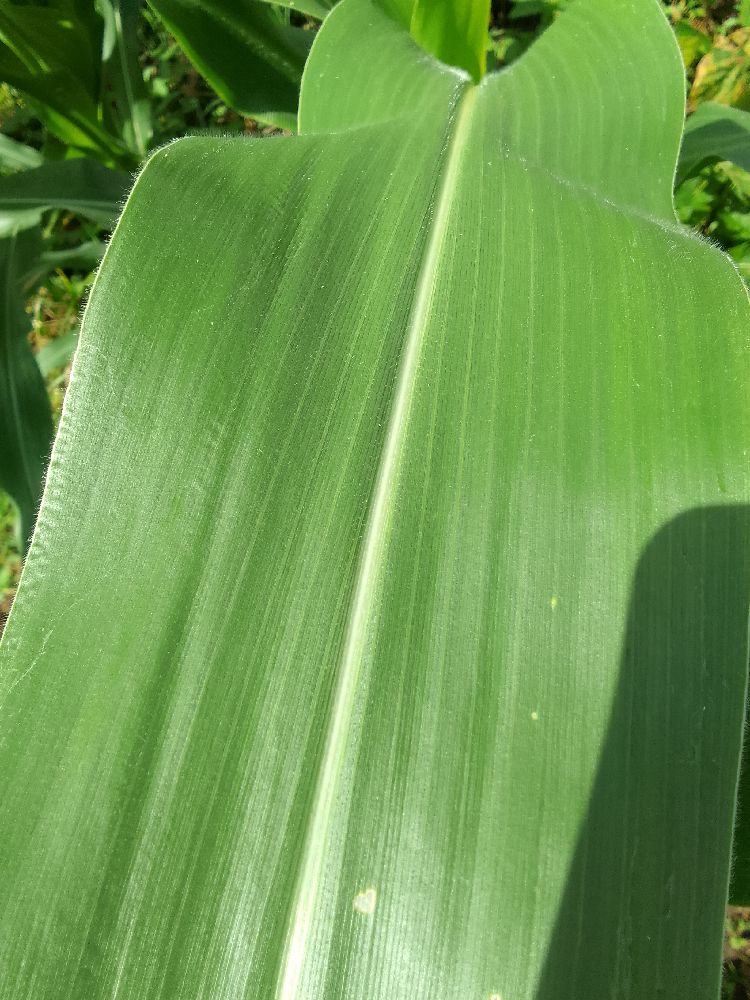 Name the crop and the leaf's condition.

maize, healthy
